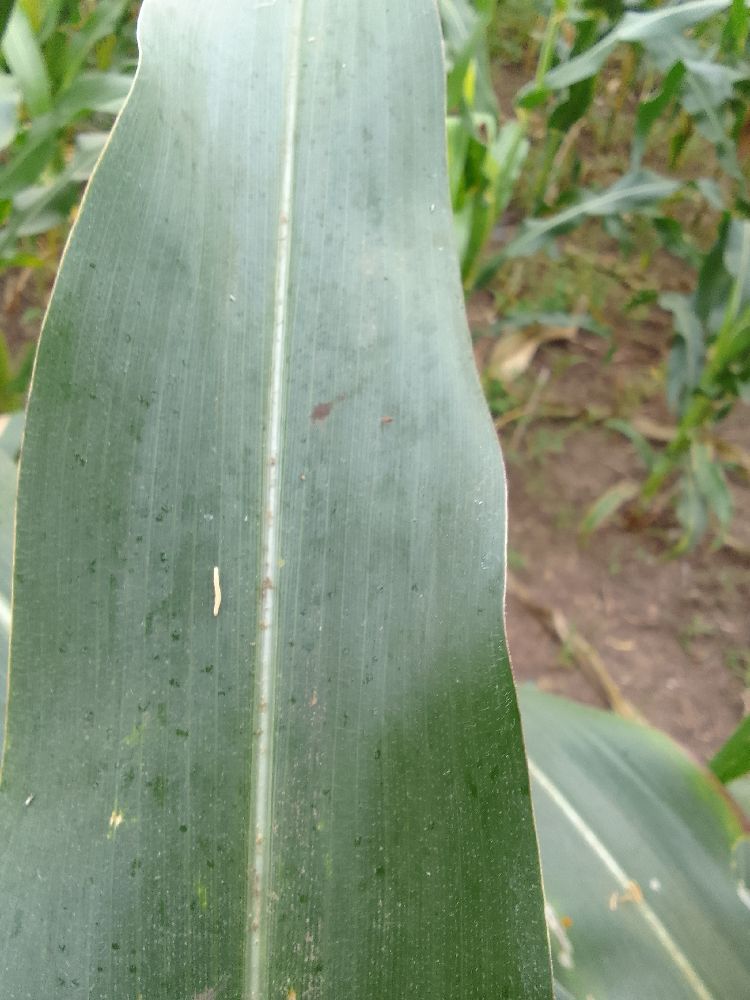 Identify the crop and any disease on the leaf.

maize, healthy
